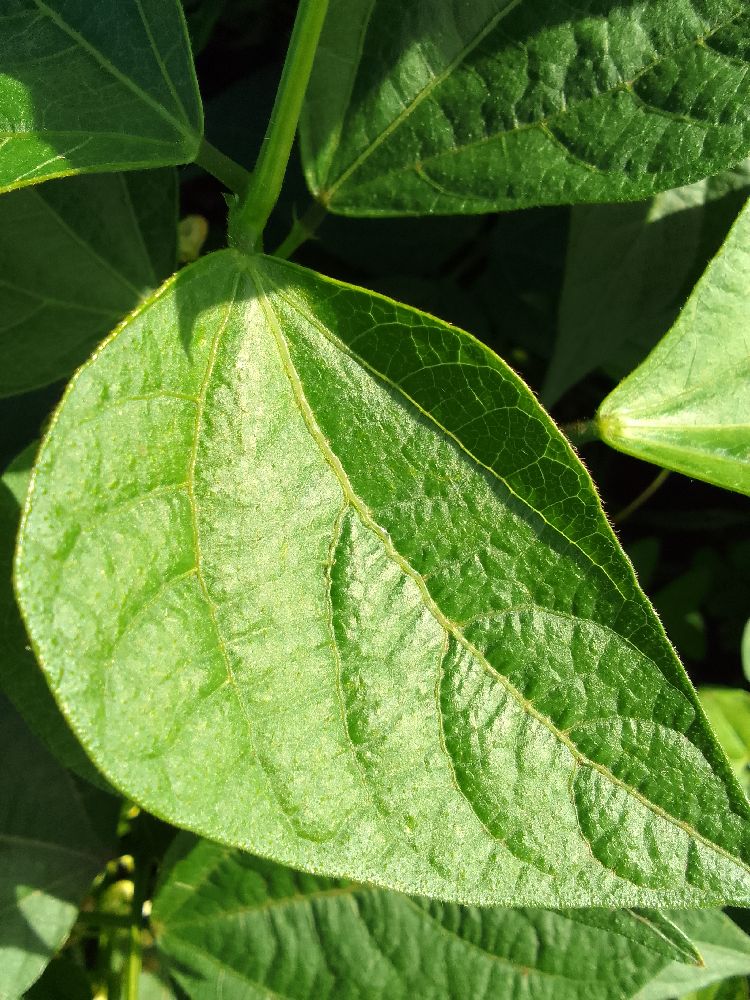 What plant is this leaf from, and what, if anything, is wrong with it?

common bean, healthy
